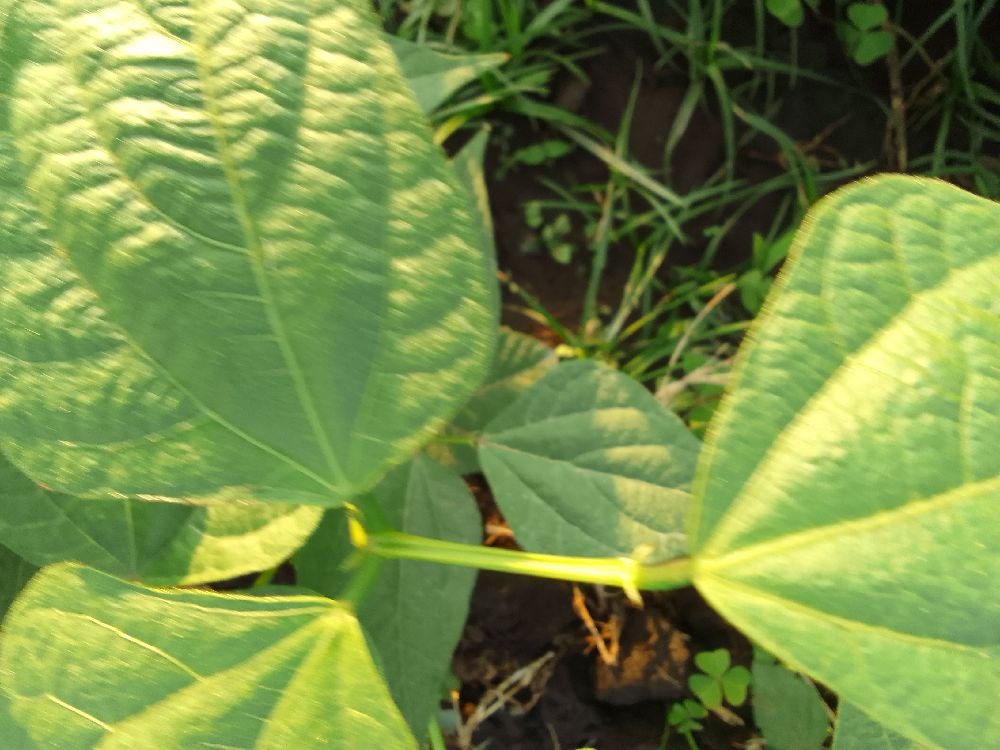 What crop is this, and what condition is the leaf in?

common bean, healthy
